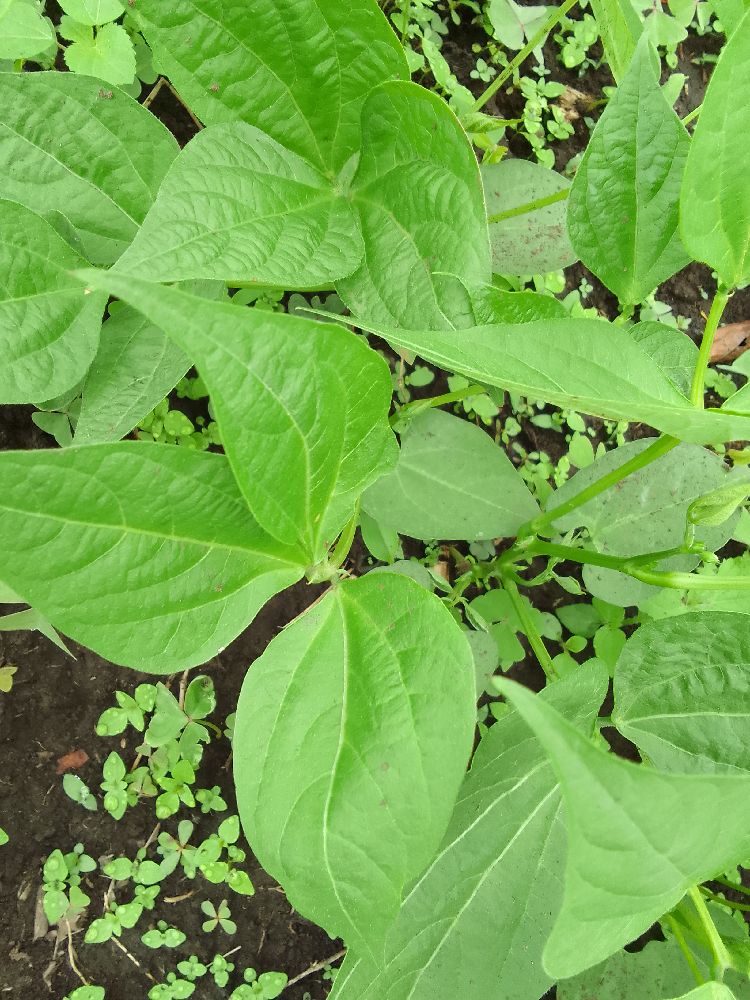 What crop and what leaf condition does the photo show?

common bean, healthy
